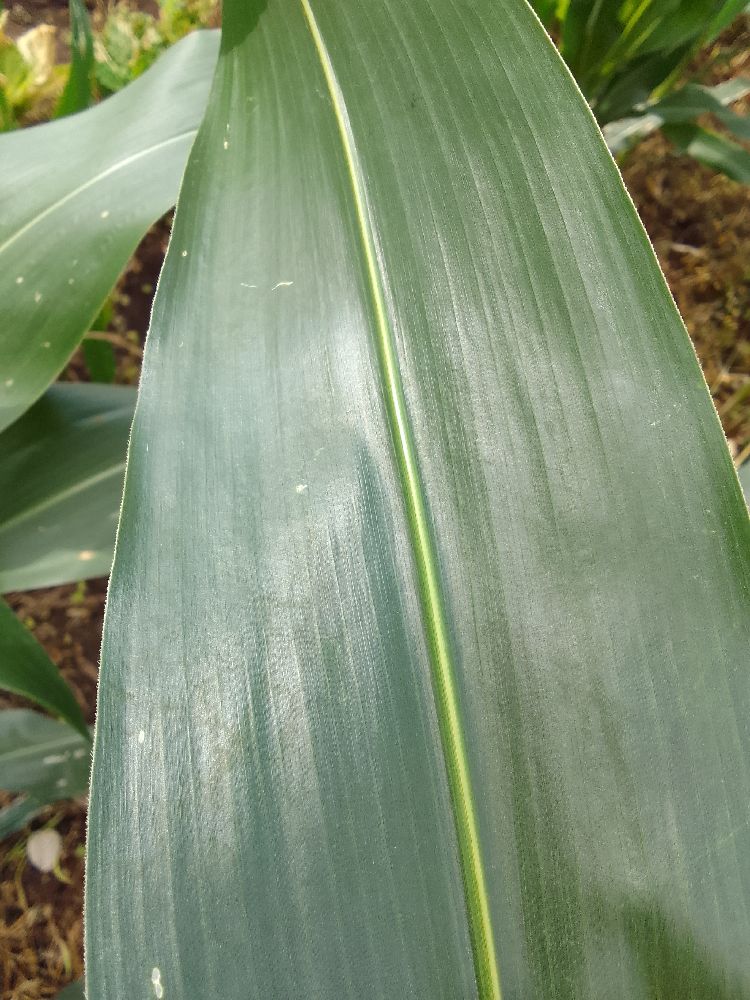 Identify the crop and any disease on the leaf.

maize, healthy
